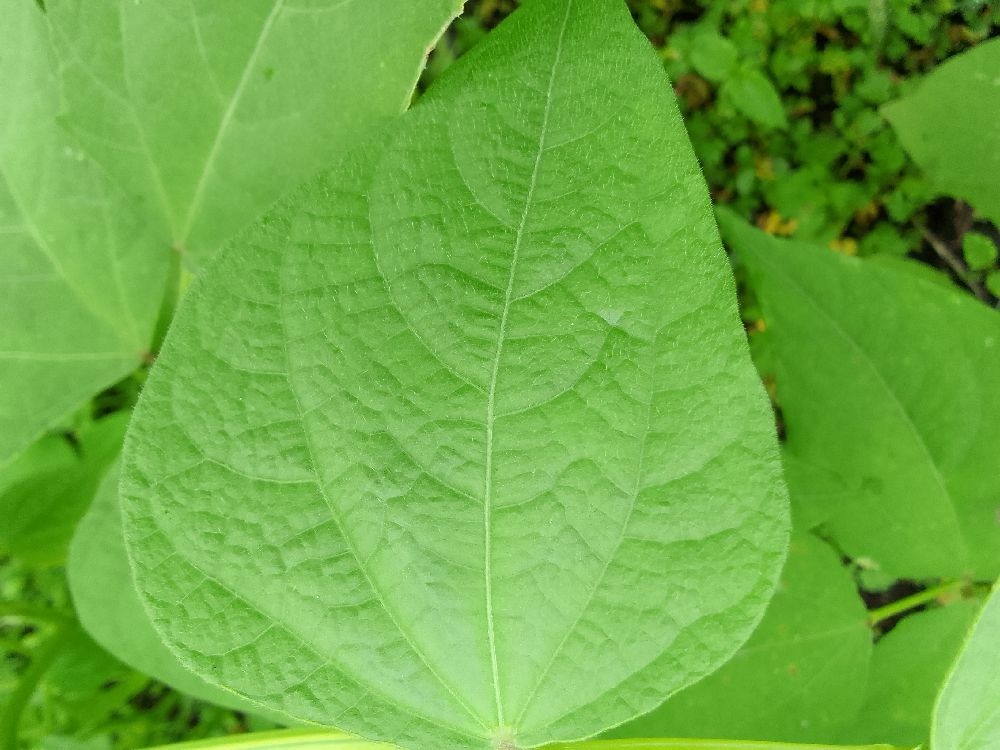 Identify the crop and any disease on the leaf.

common bean, healthy
